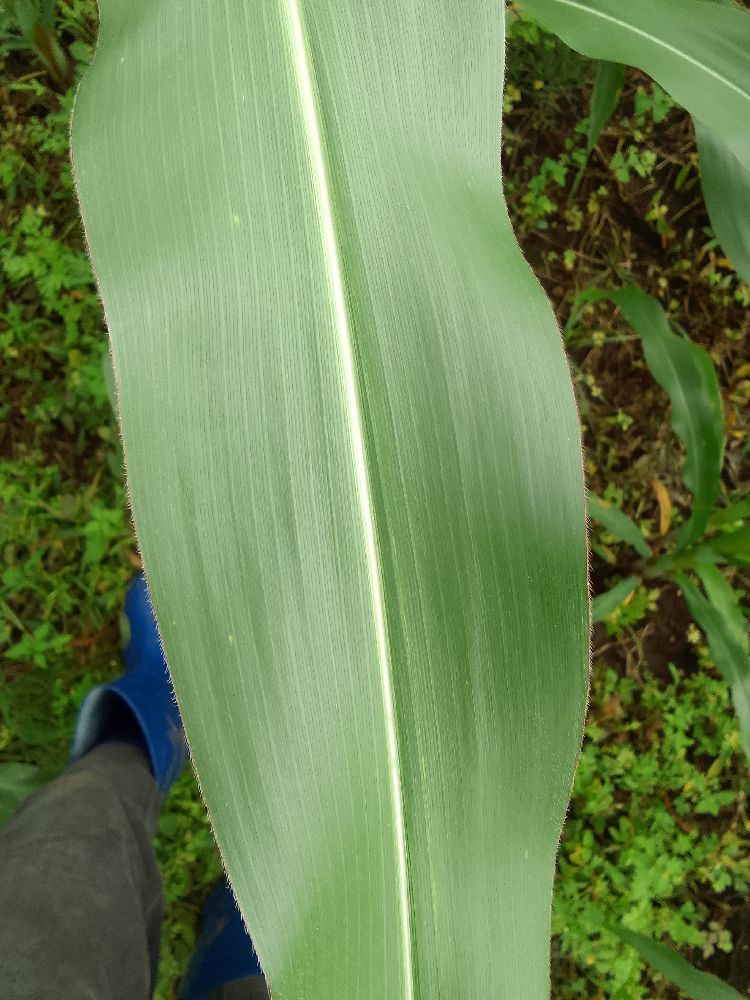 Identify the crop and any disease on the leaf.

maize, healthy
